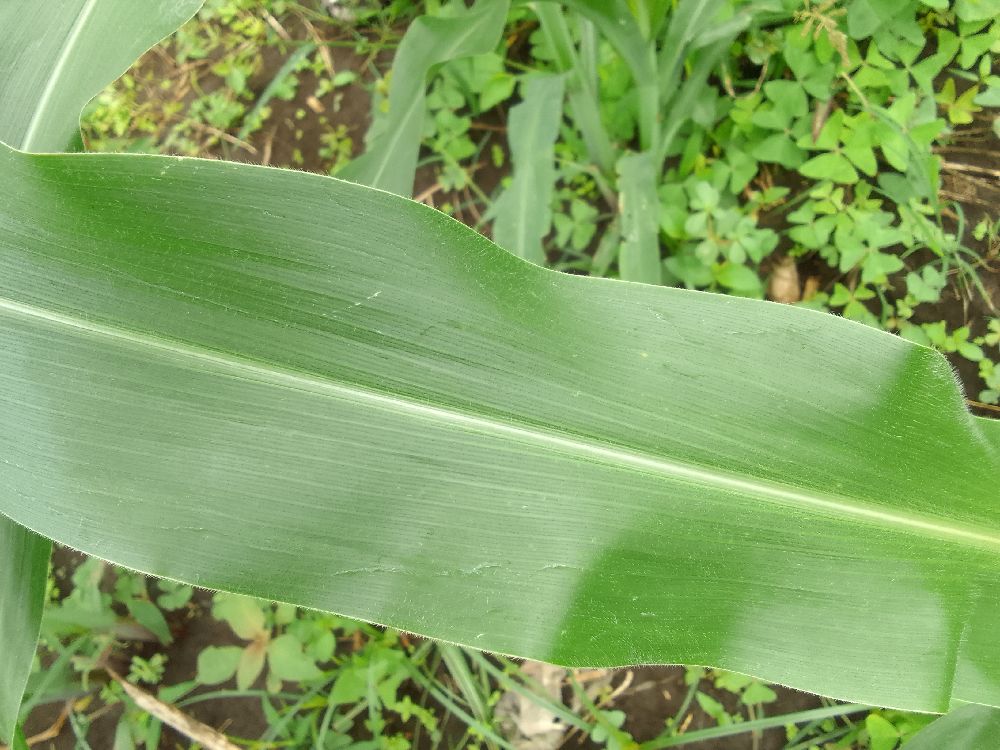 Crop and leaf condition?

maize, healthy
